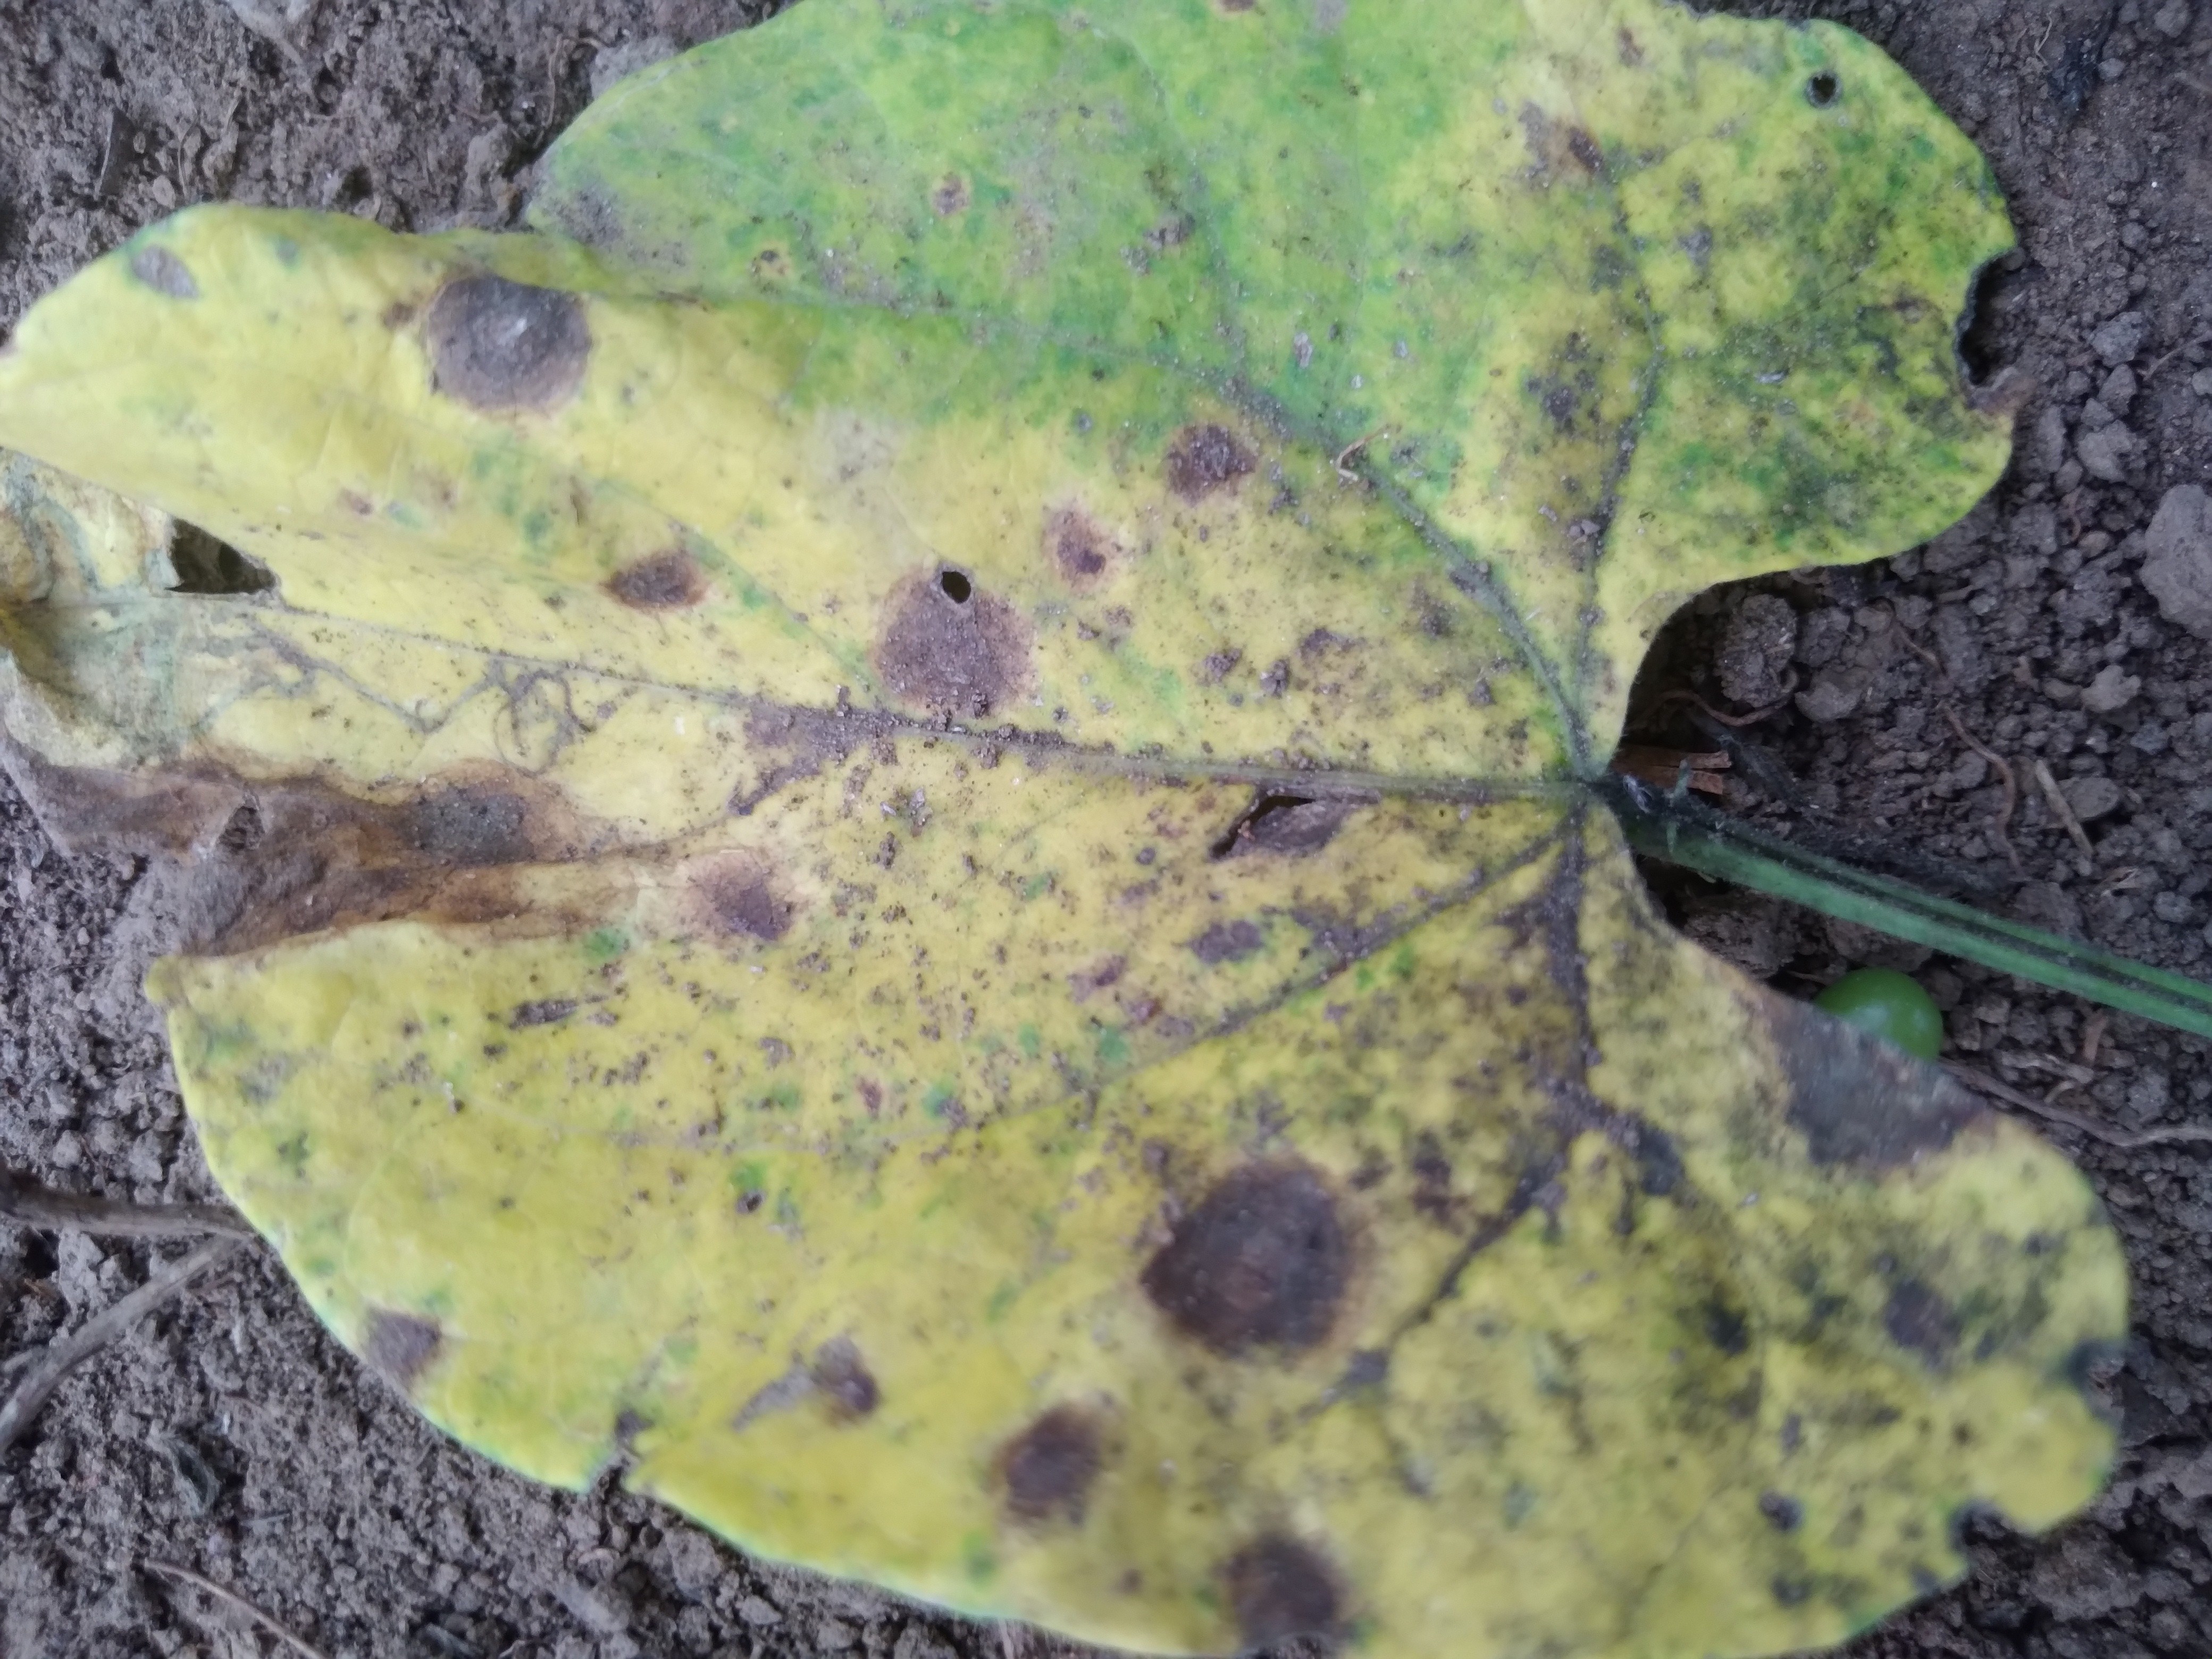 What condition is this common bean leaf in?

rust
